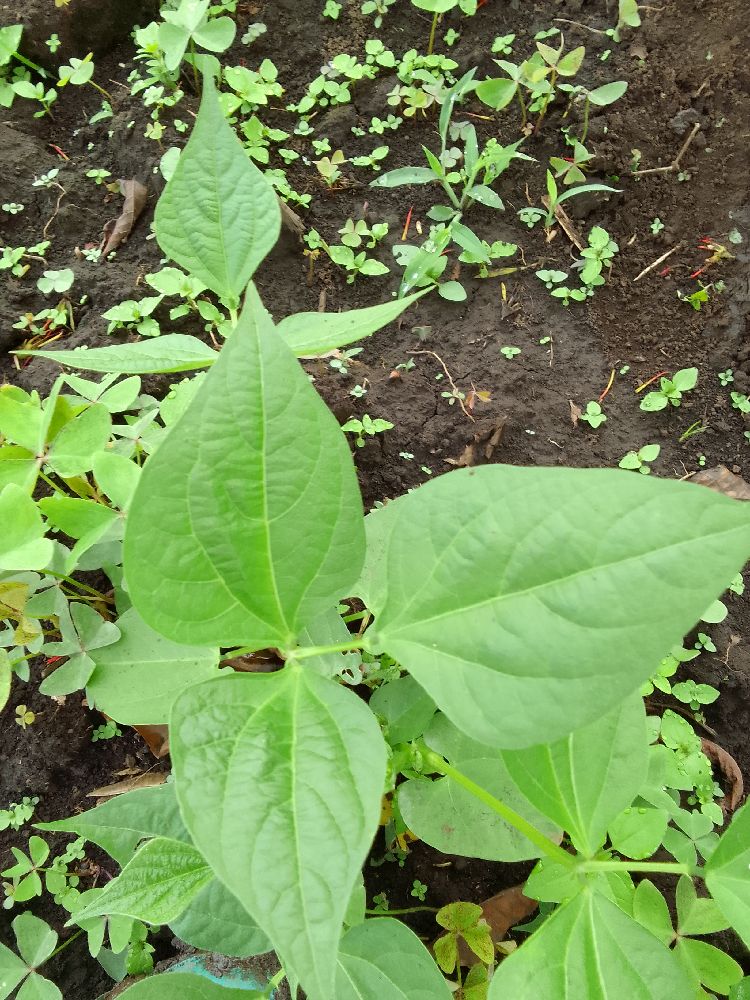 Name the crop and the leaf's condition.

common bean, healthy
